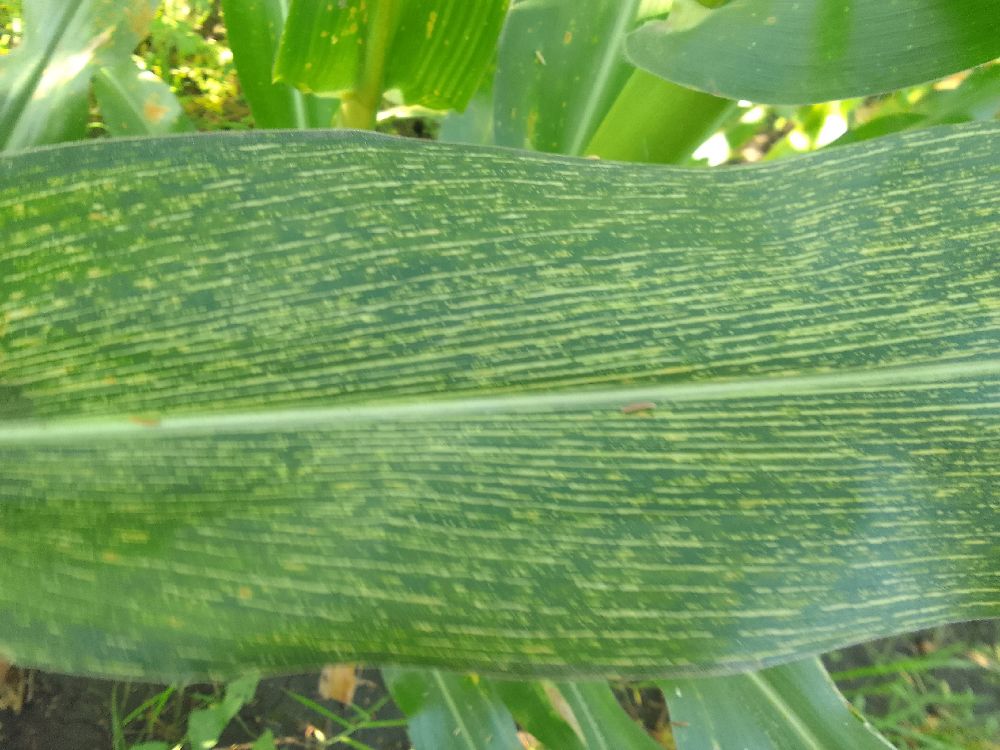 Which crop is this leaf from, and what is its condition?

maize, maize streak virus
